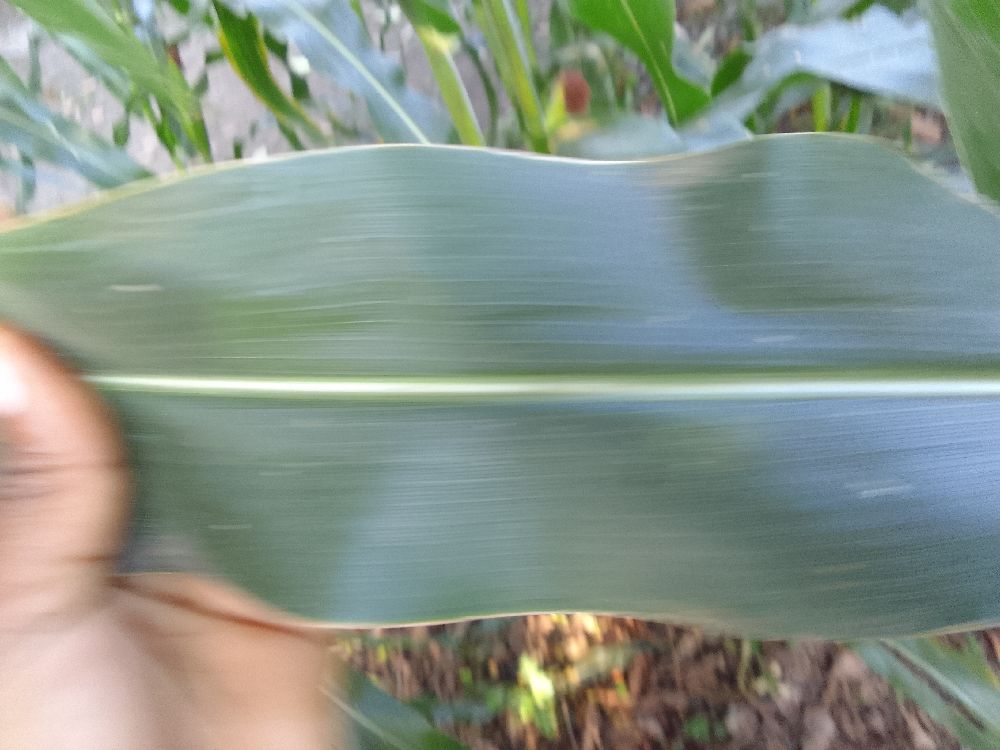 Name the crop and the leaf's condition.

maize, healthy
